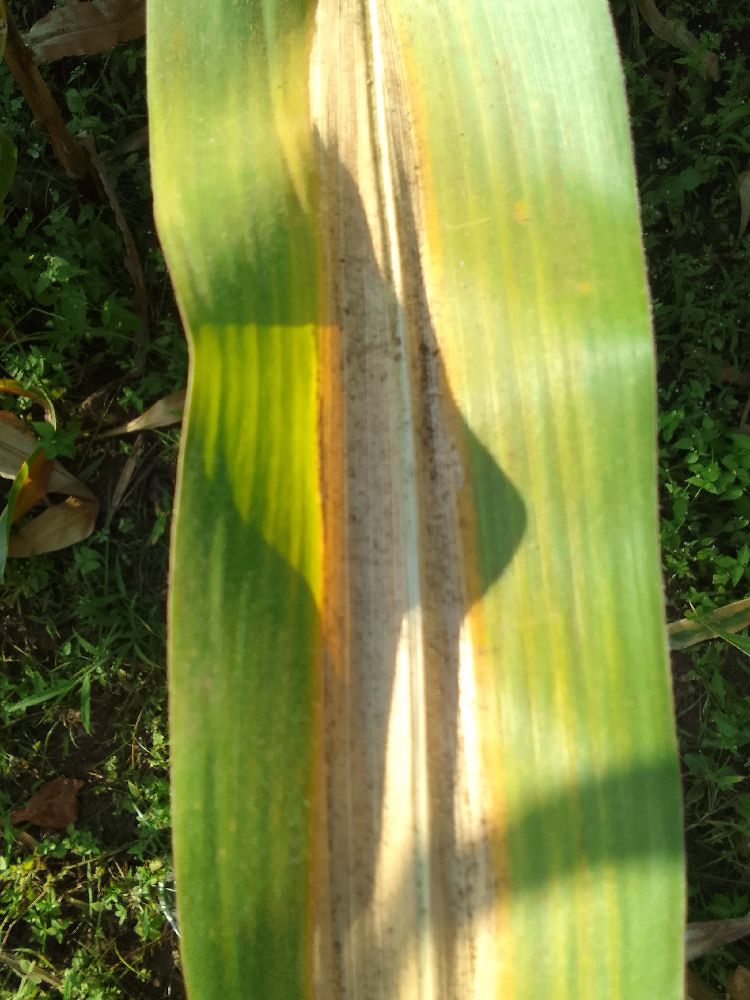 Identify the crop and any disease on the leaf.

maize, maize lethal necrosis
